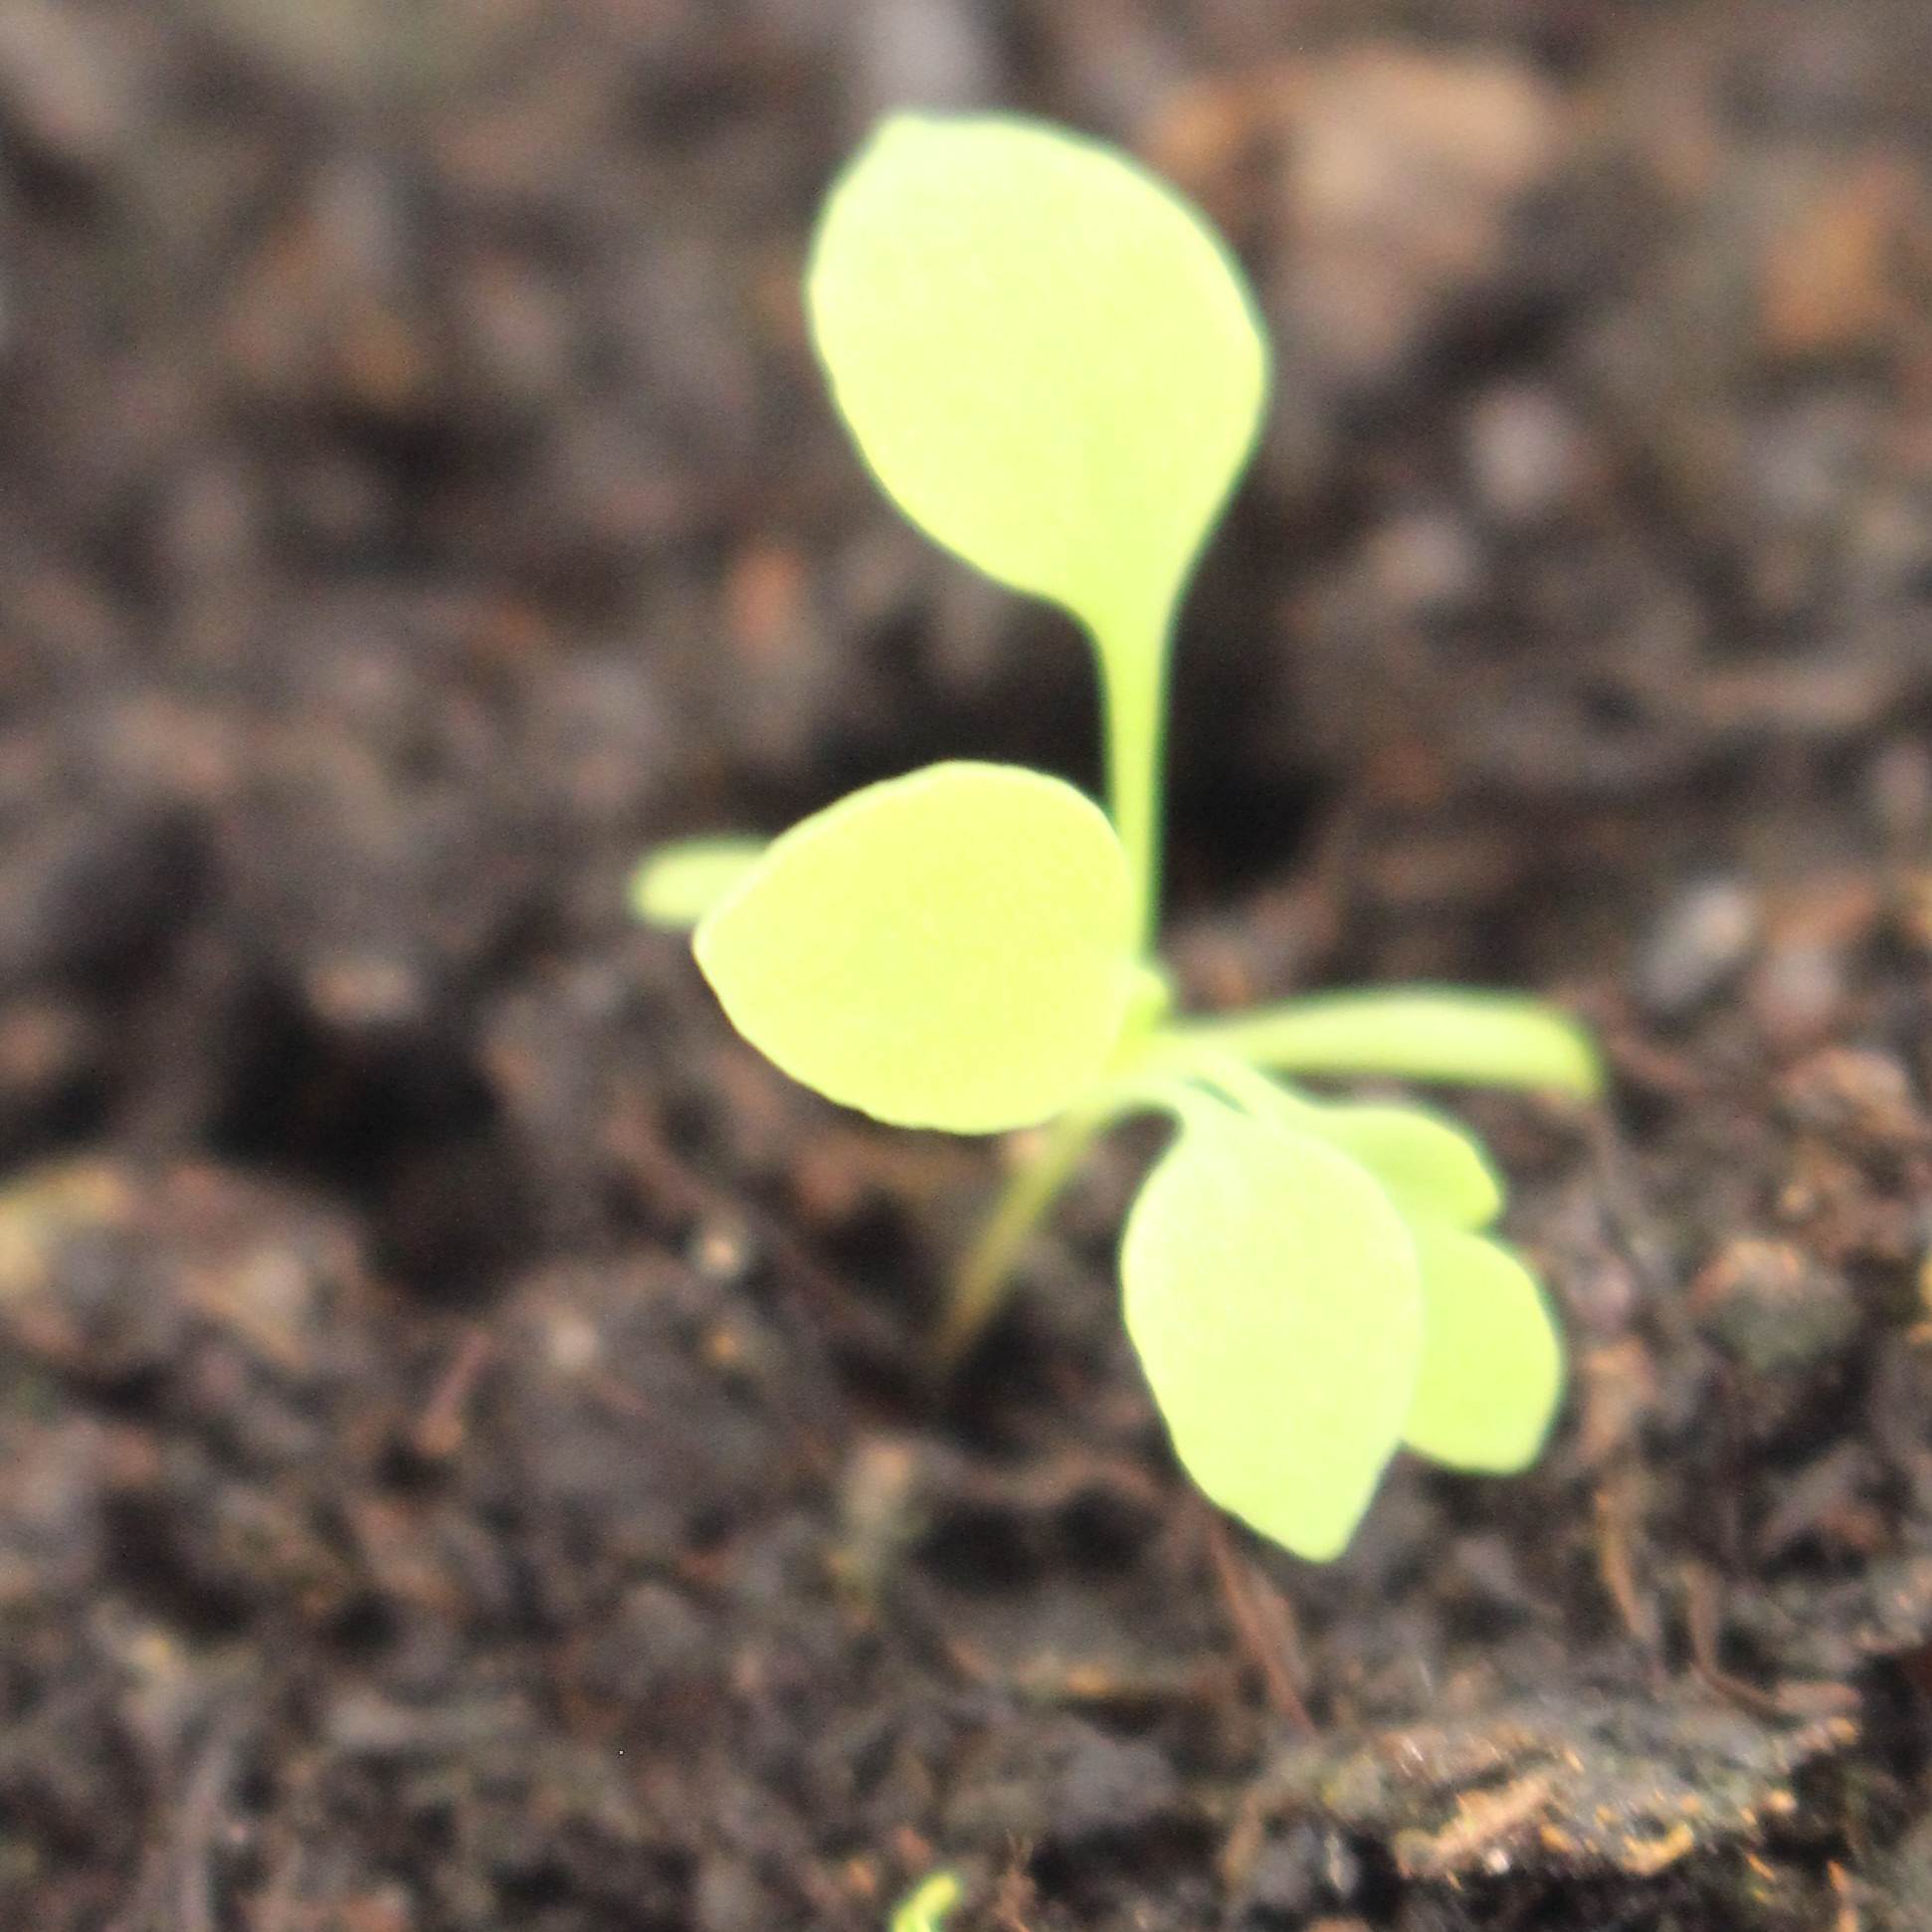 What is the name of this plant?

Papaver rhoeas
